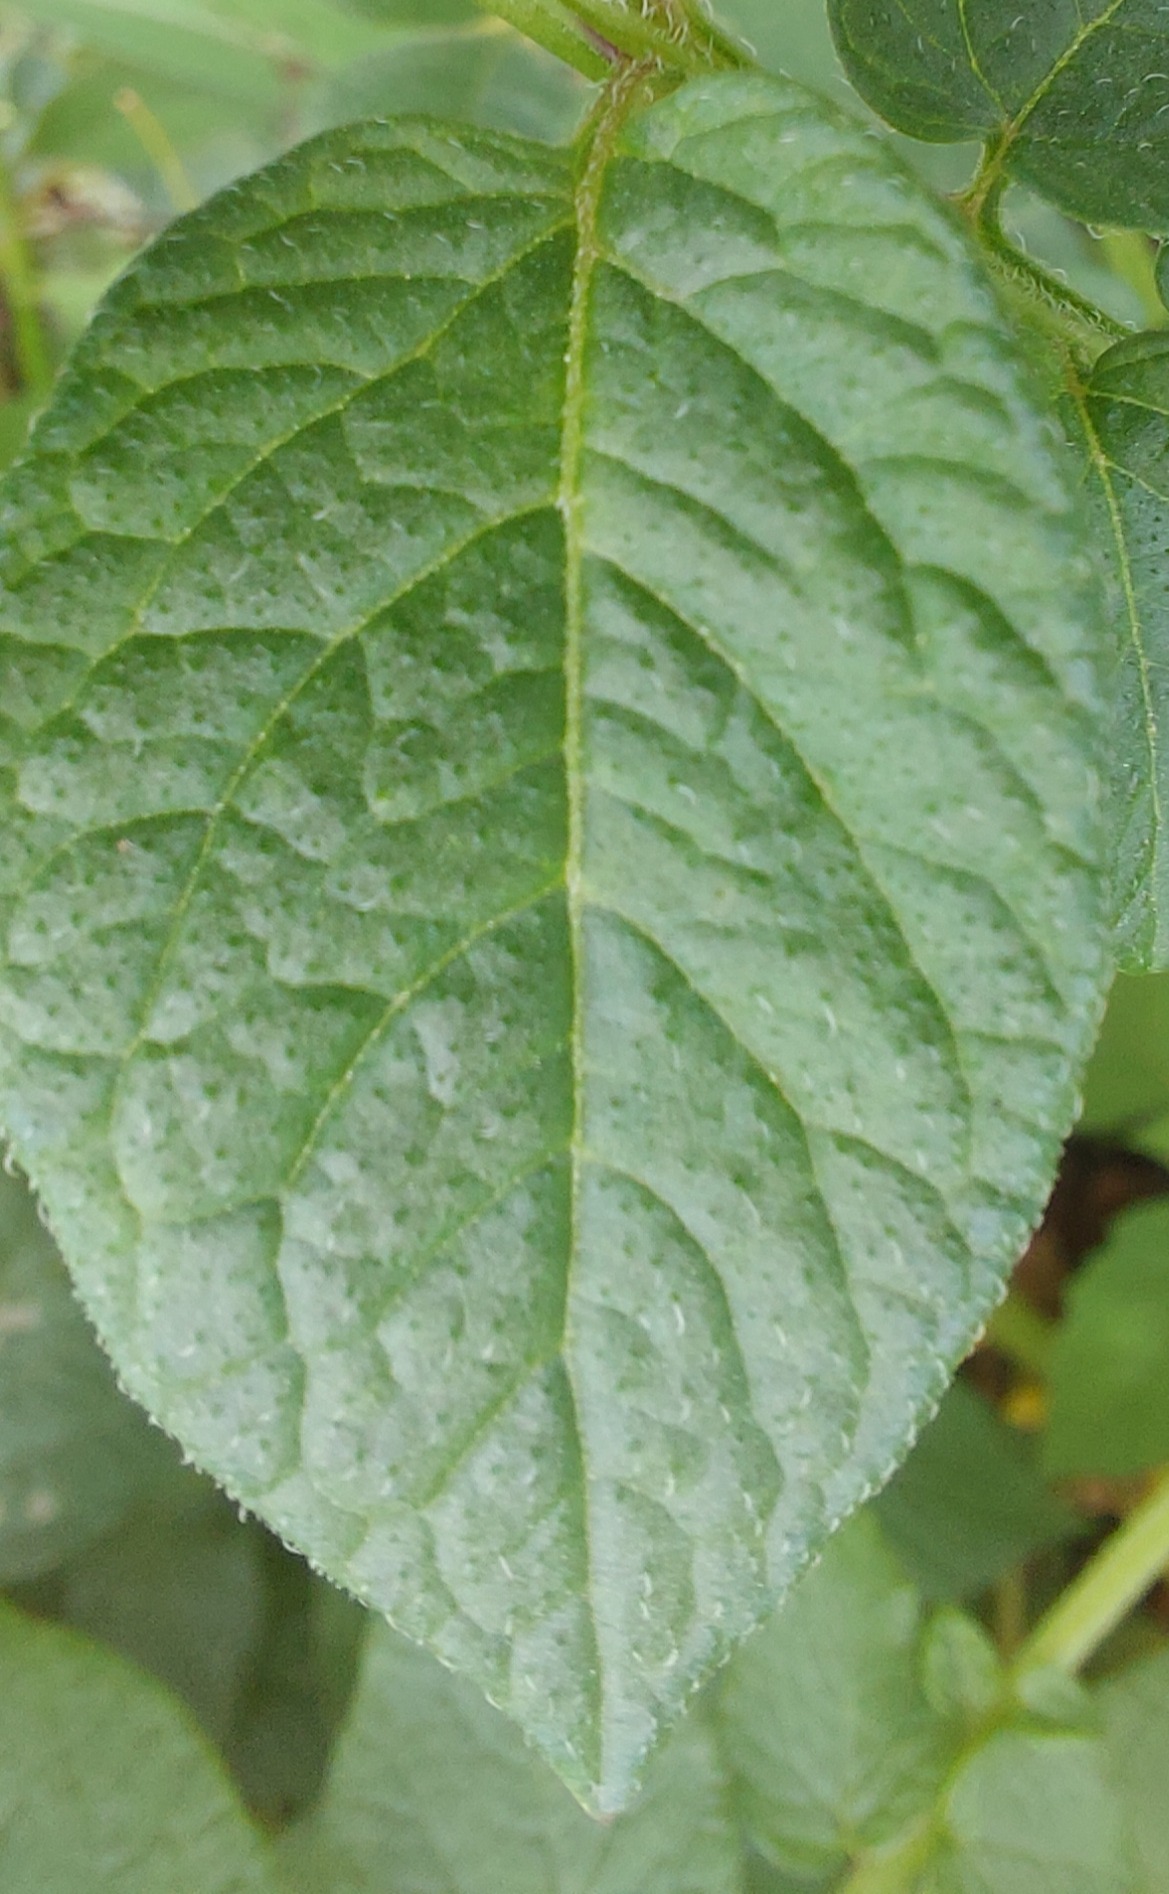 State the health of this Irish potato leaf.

healthy
